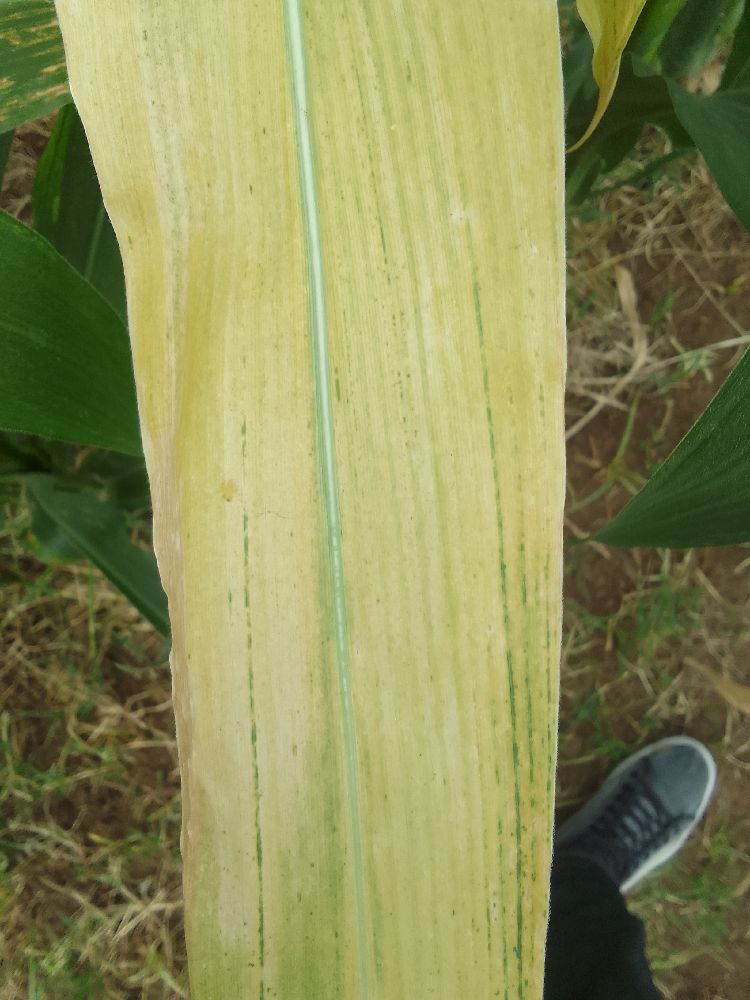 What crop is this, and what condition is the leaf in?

maize, maize lethal necrosis
